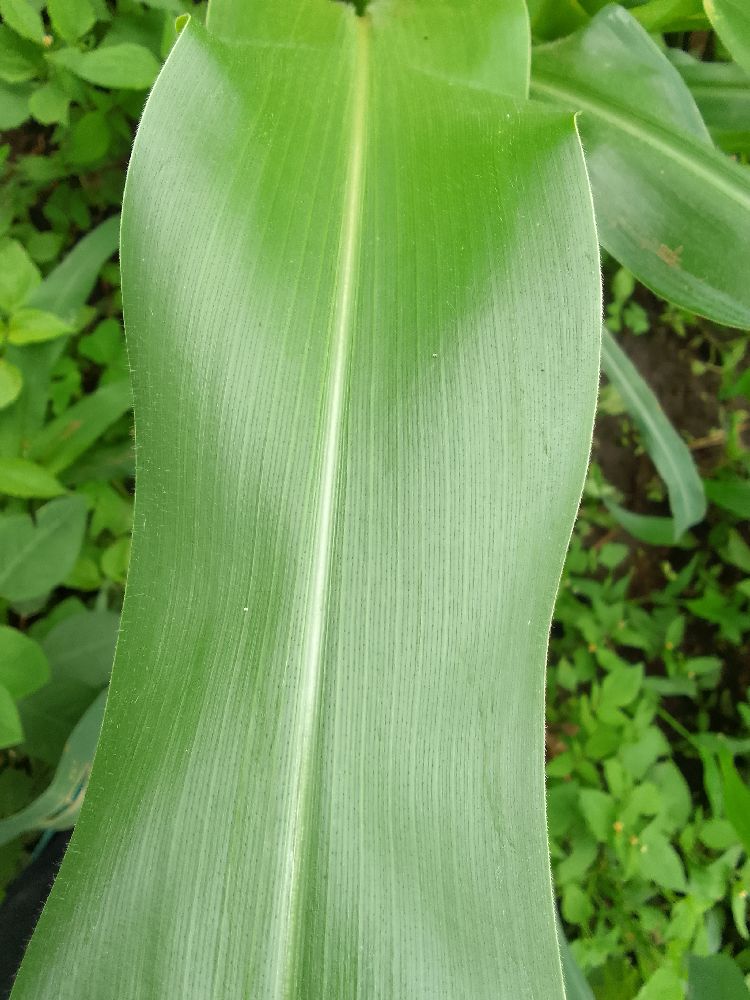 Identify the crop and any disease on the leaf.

maize, healthy
